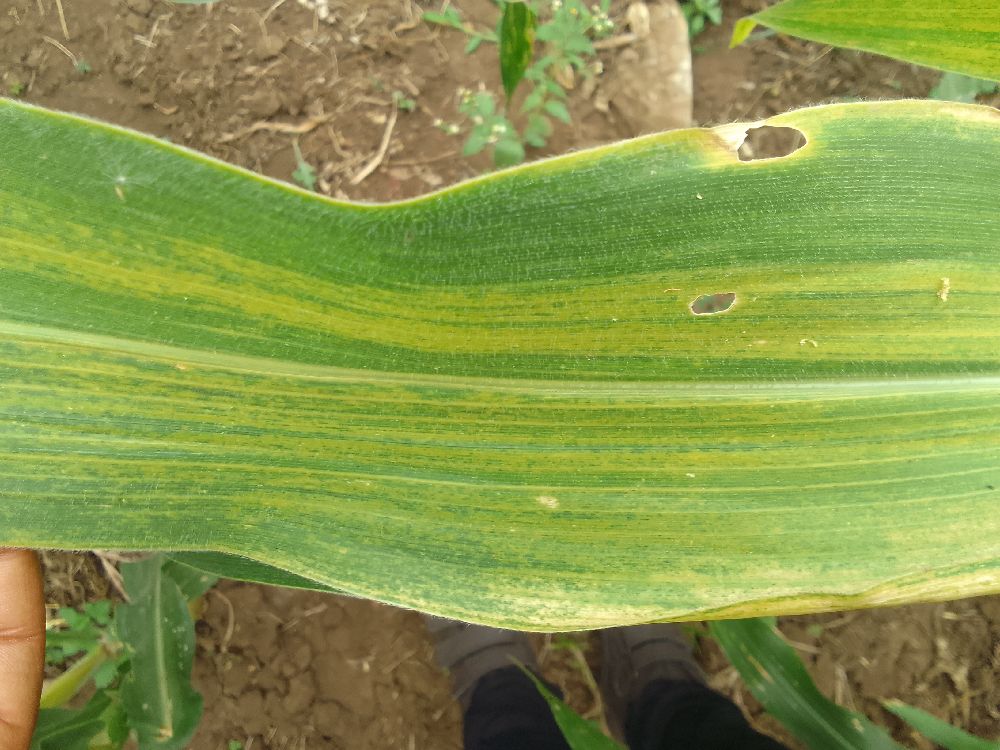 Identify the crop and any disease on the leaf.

maize, maize lethal necrosis
